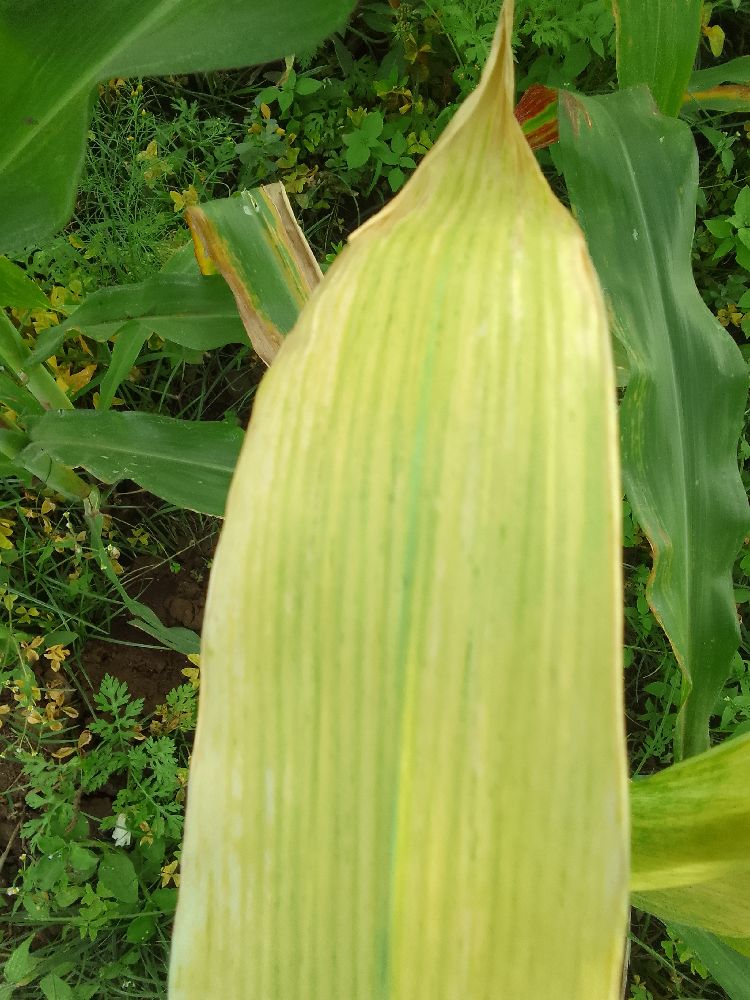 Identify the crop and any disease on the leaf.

maize, maize lethal necrosis
